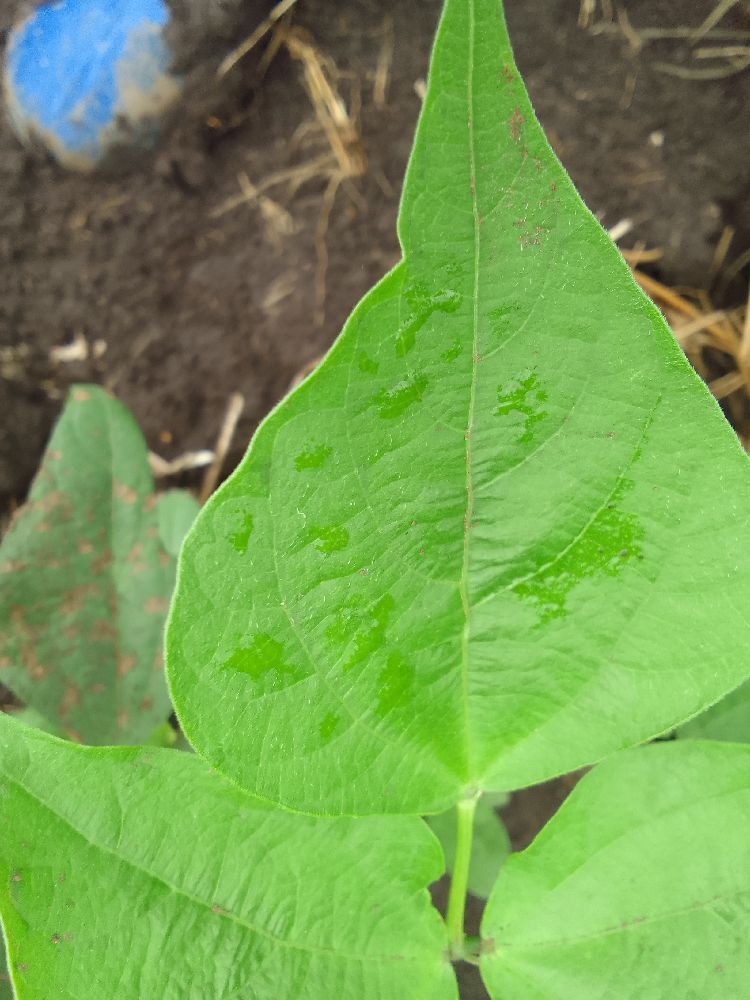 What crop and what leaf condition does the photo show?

common bean, healthy
